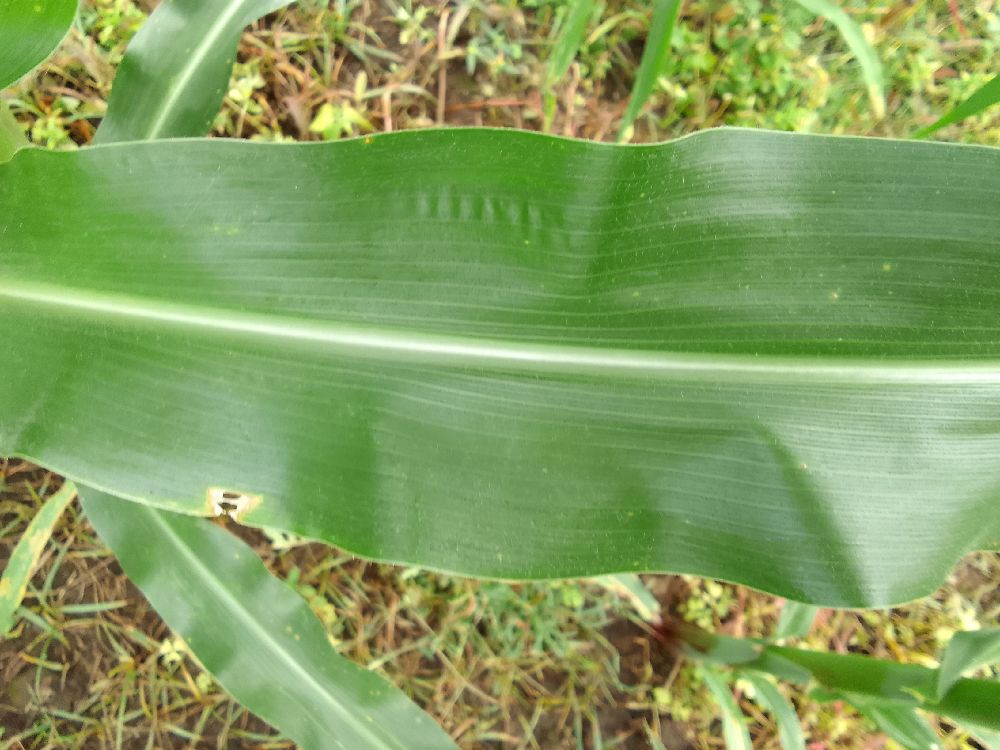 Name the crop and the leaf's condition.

maize, healthy
